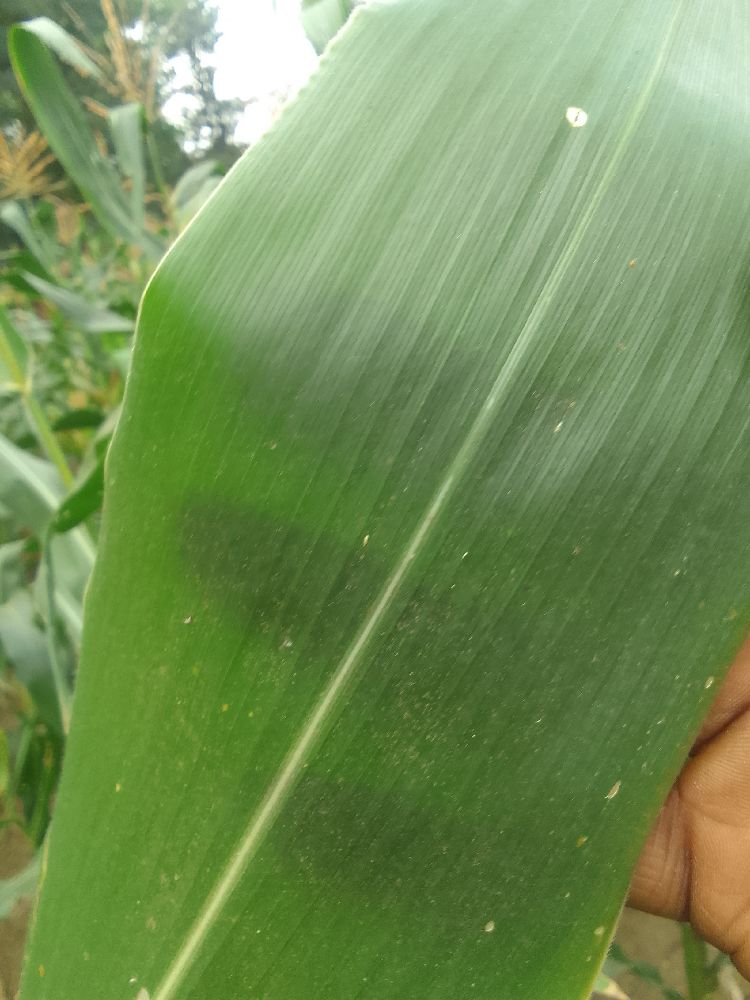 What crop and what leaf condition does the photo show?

maize, healthy
